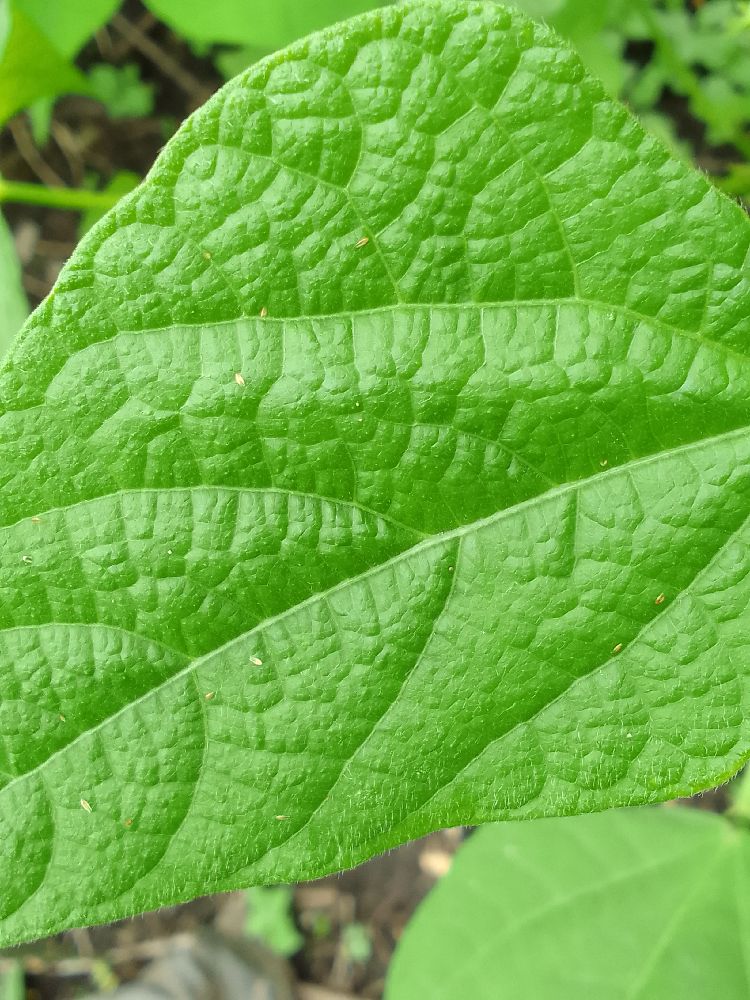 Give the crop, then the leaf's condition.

common bean, healthy
